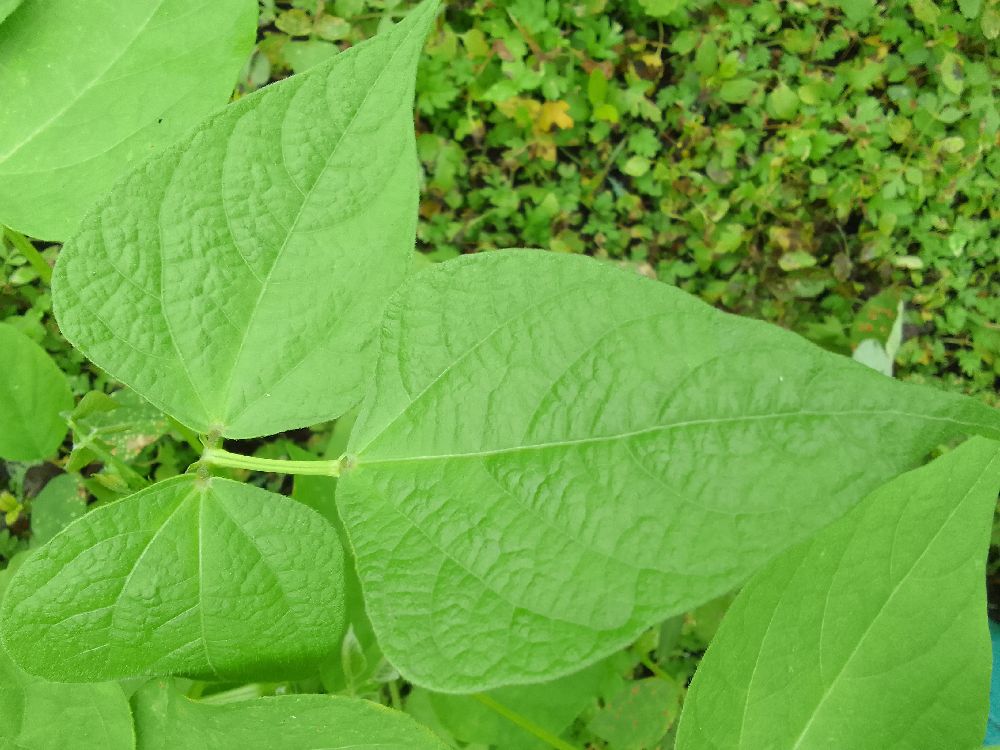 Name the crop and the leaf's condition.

common bean, healthy
